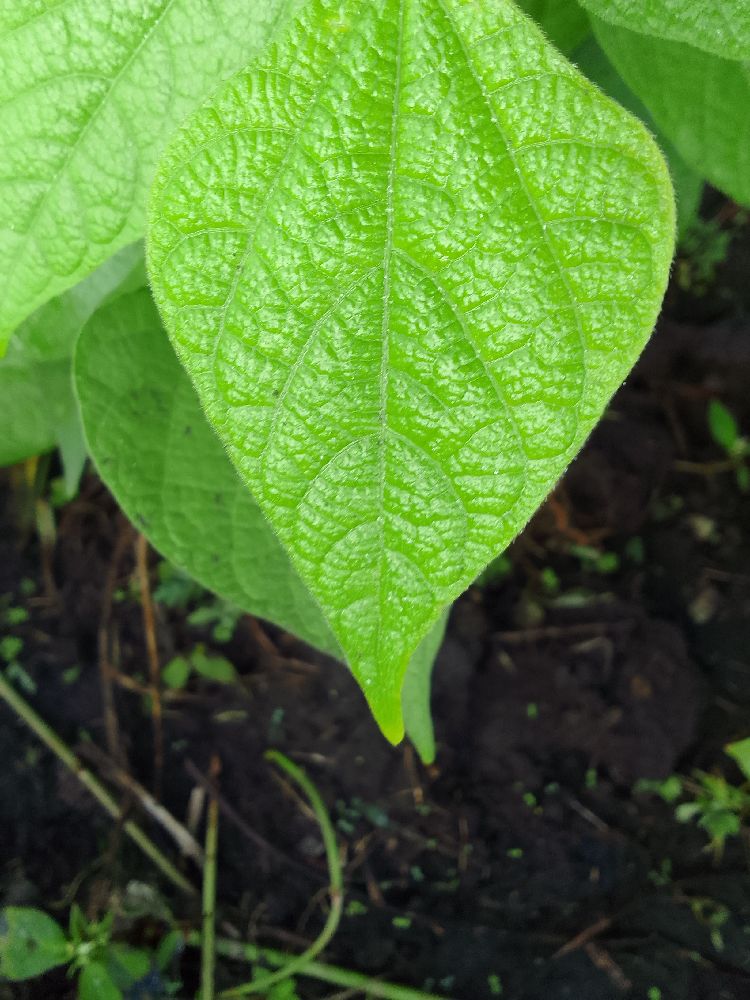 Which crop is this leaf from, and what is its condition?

common bean, healthy
